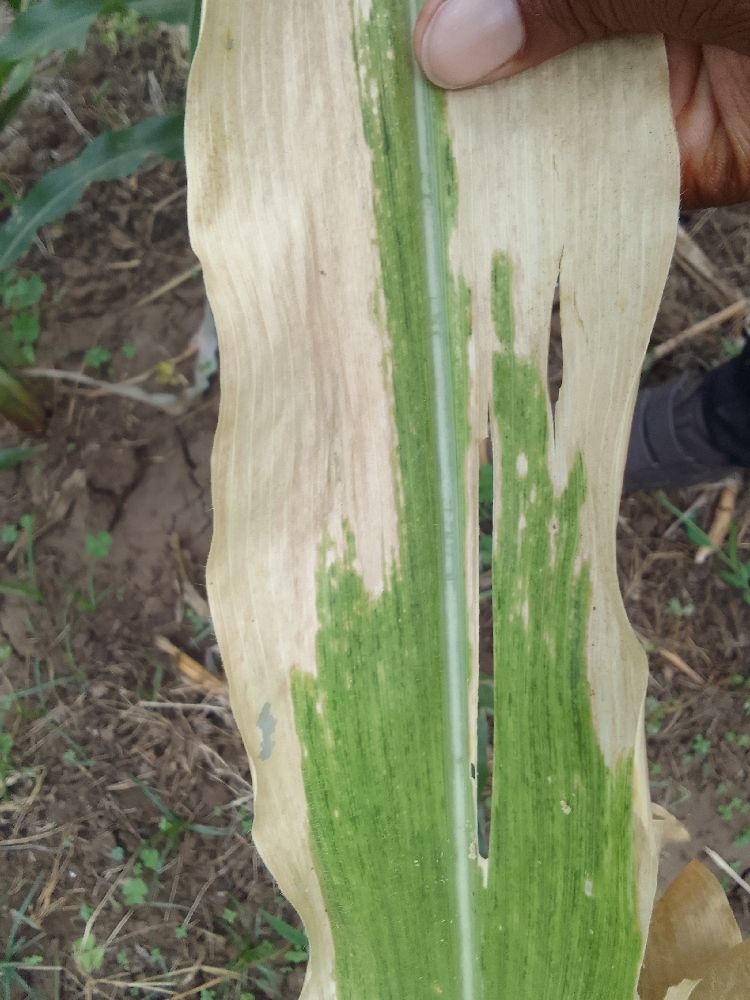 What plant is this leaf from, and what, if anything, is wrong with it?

maize, maize lethal necrosis
